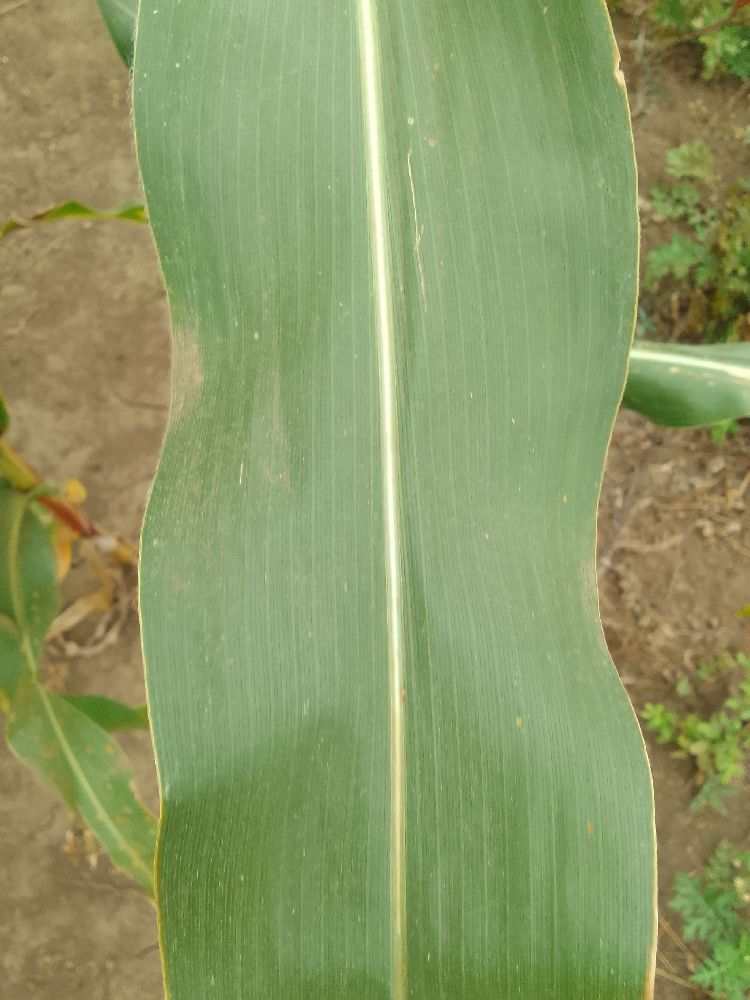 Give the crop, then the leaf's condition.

maize, healthy
